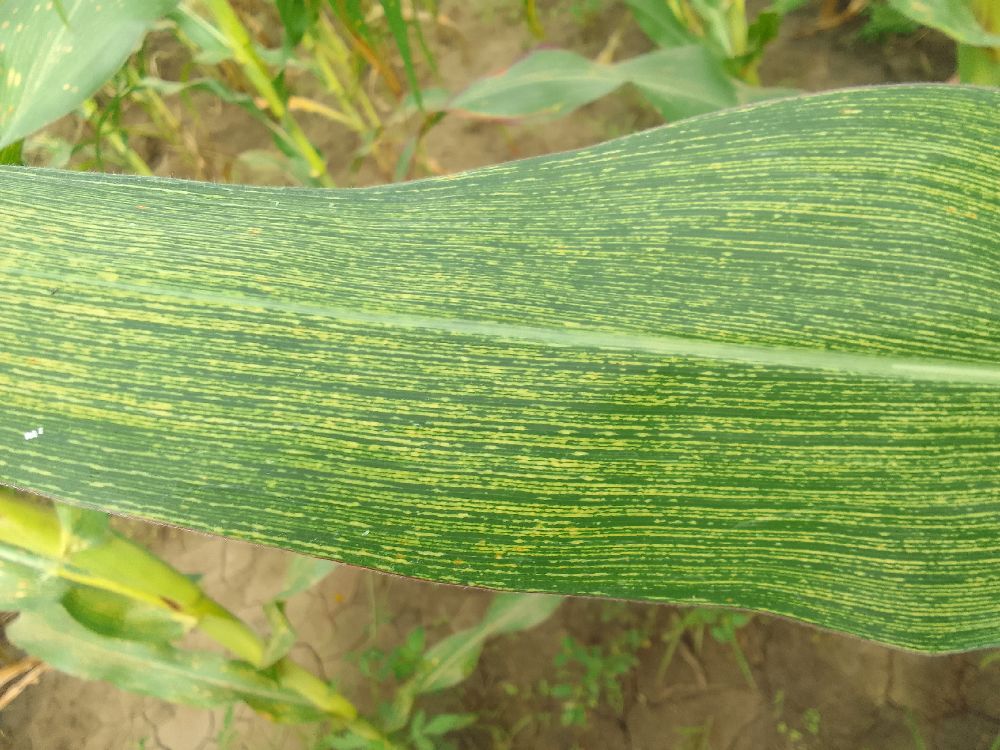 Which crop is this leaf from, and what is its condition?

maize, maize streak virus
